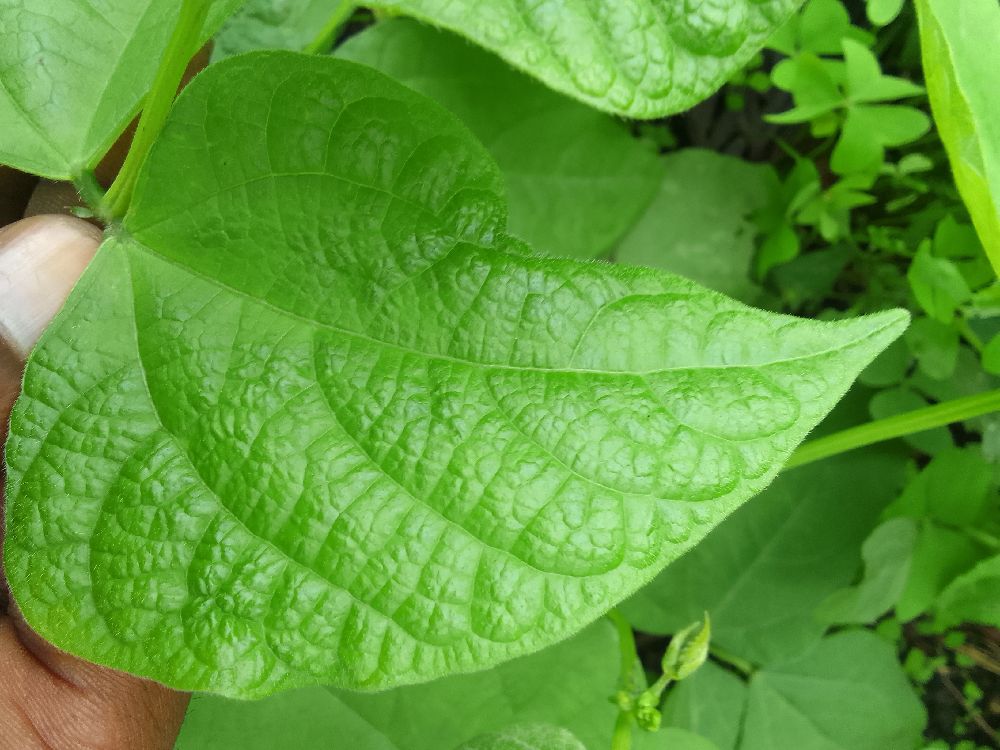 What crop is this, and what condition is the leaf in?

common bean, healthy
